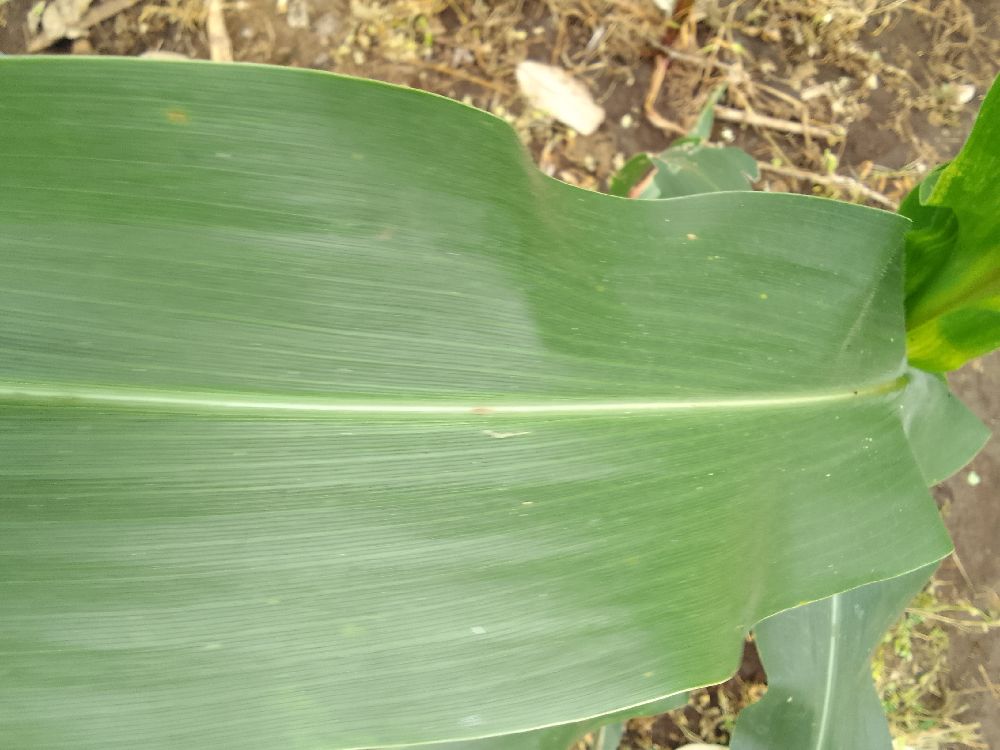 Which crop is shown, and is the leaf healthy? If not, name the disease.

maize, healthy
